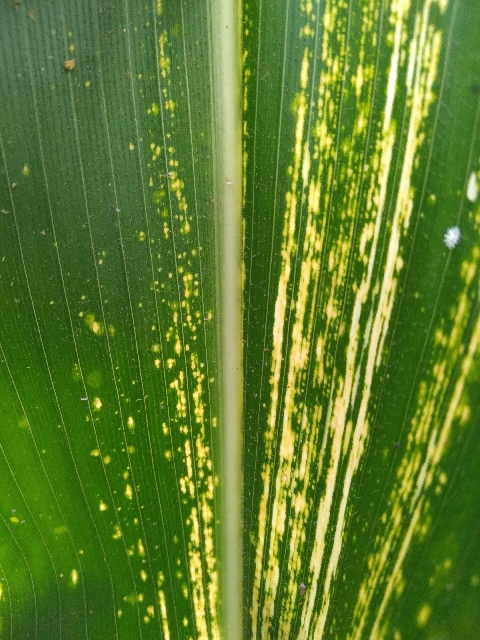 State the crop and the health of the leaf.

maize, maize streak virus
